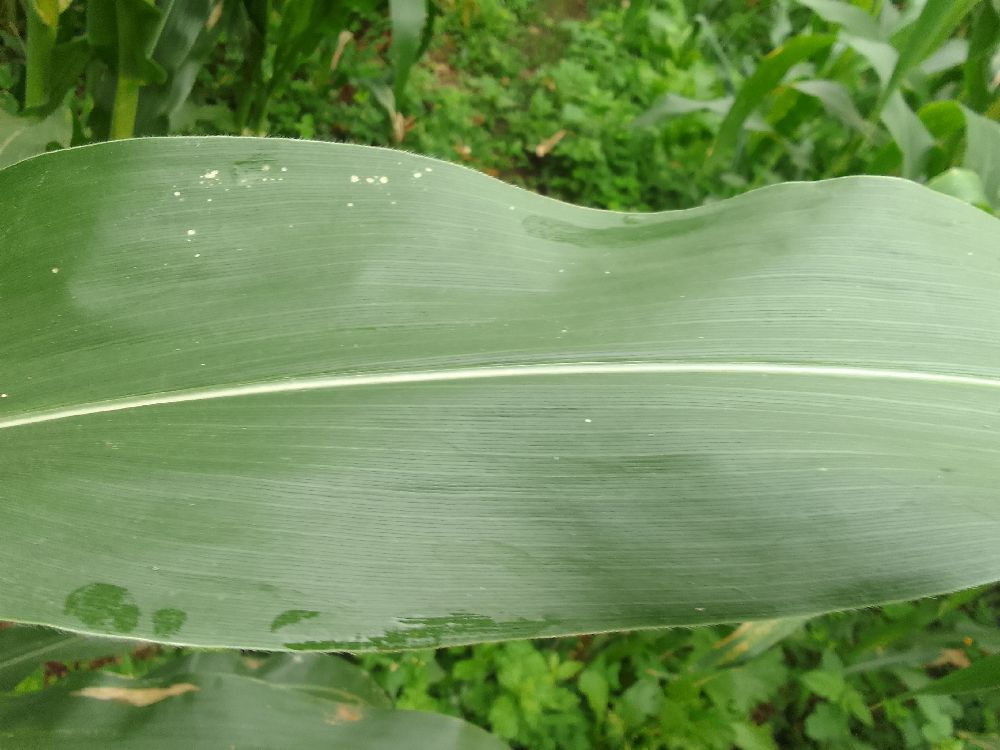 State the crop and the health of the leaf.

maize, healthy
